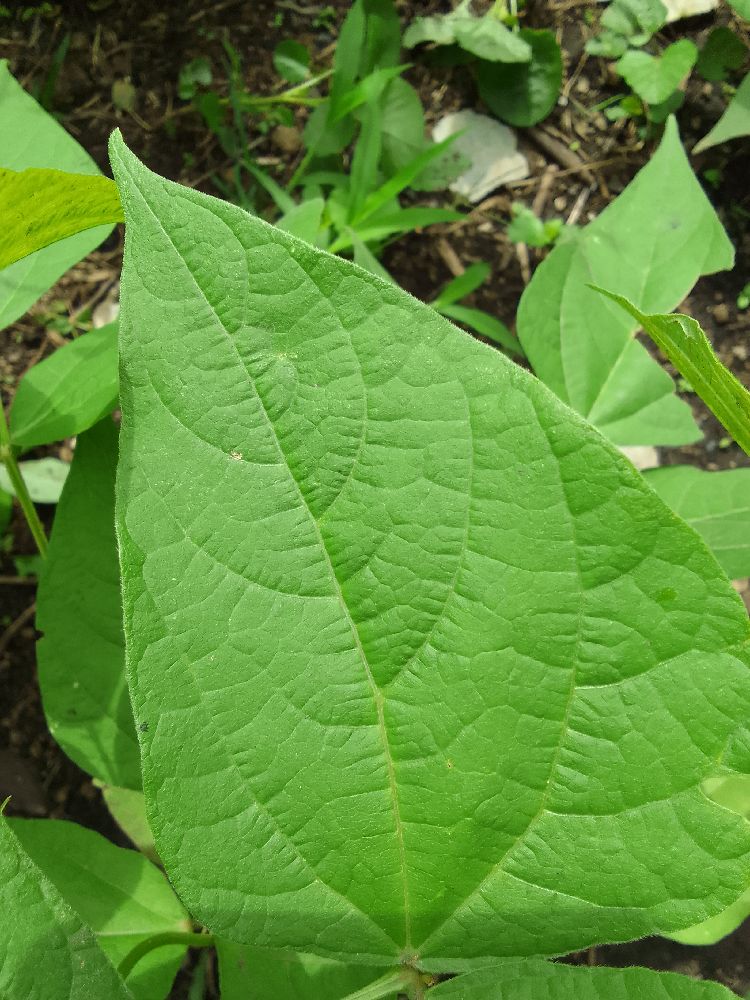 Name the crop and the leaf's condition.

common bean, healthy
